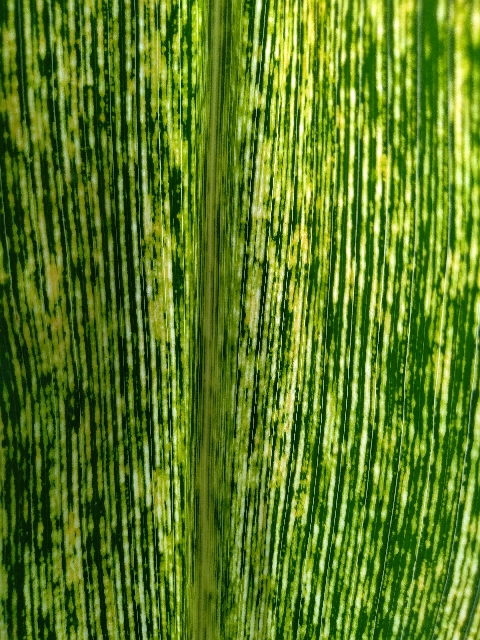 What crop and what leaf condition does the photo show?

maize, maize streak virus
